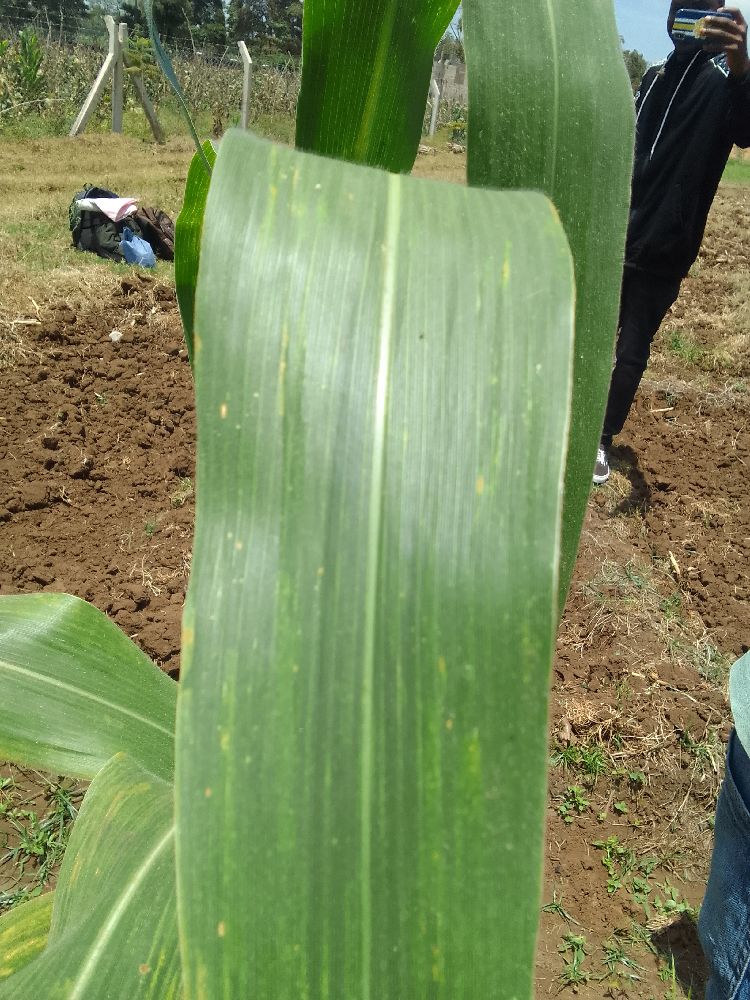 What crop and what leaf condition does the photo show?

maize, maize lethal necrosis
